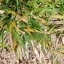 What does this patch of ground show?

grass
